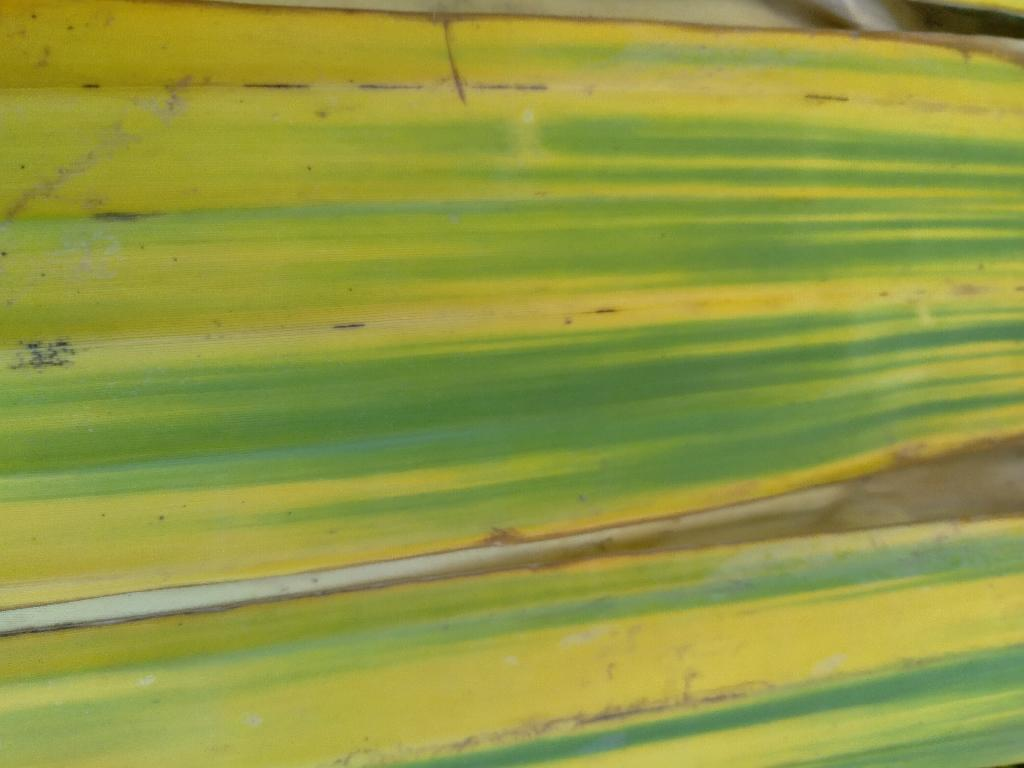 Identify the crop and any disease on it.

banana, fusarium wilt race 1
